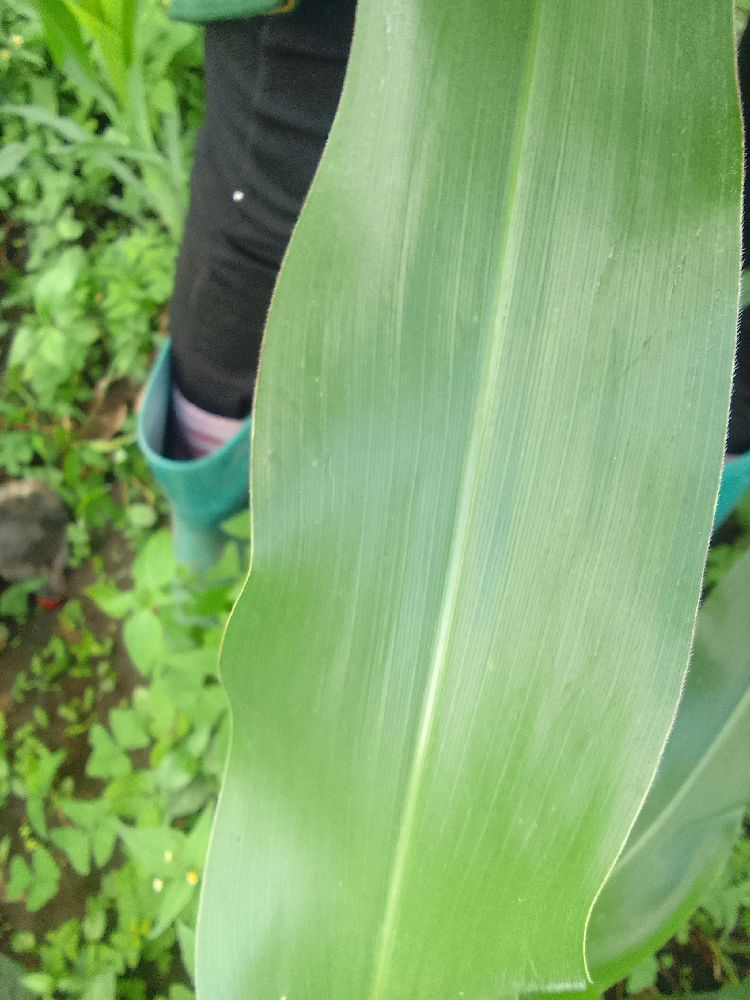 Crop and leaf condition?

maize, healthy
